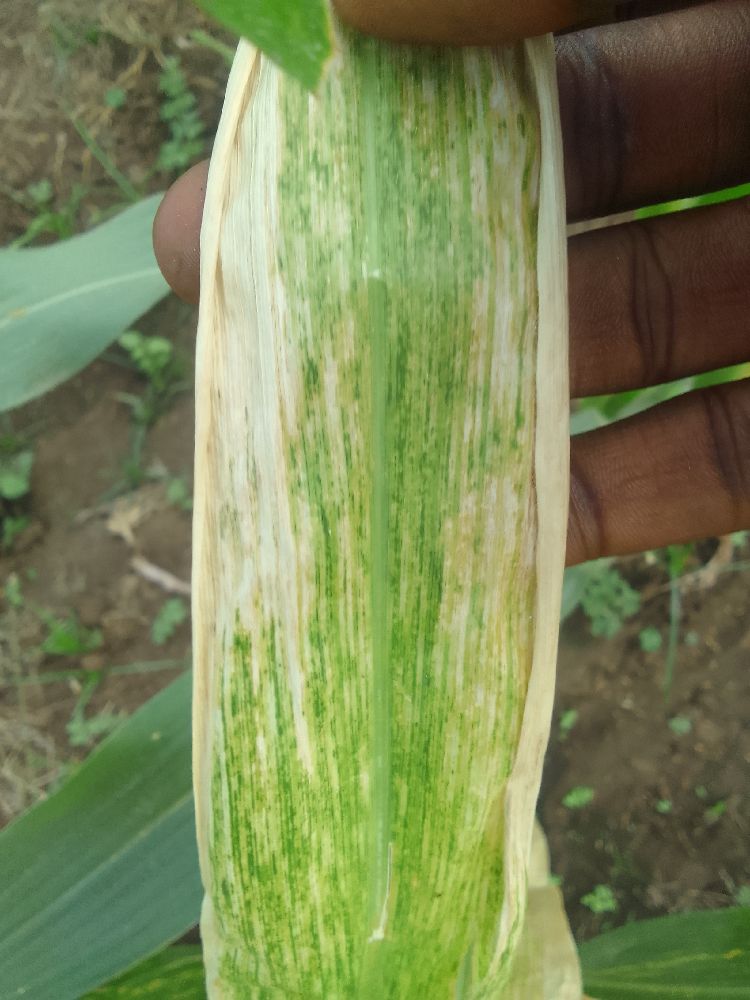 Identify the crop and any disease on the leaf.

maize, maize lethal necrosis
